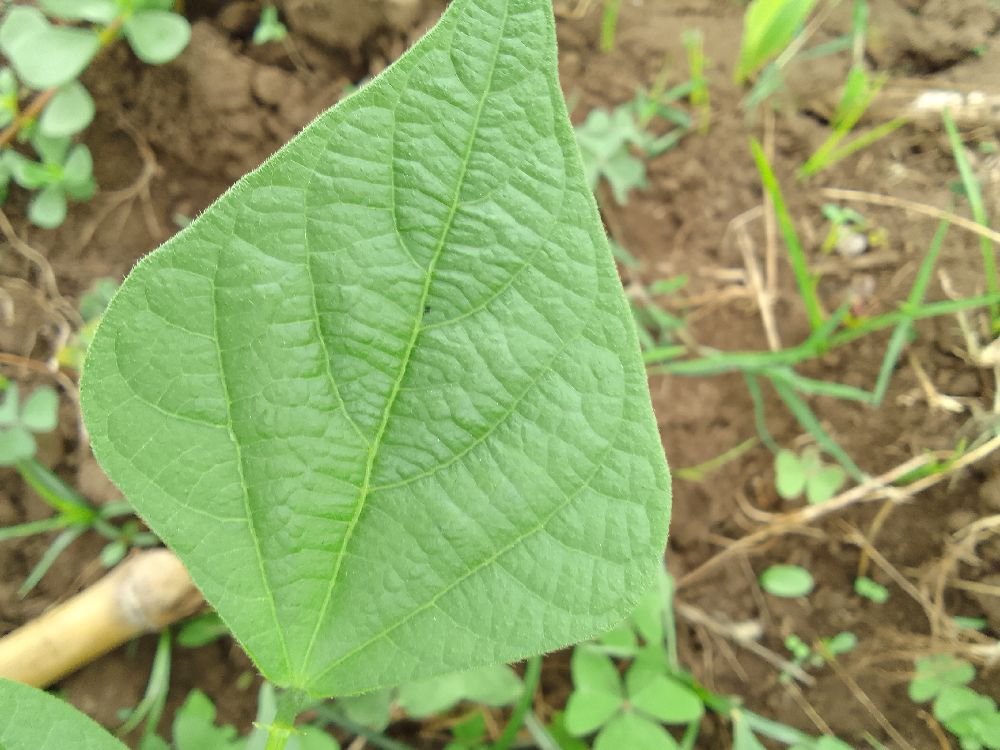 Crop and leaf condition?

common bean, healthy
